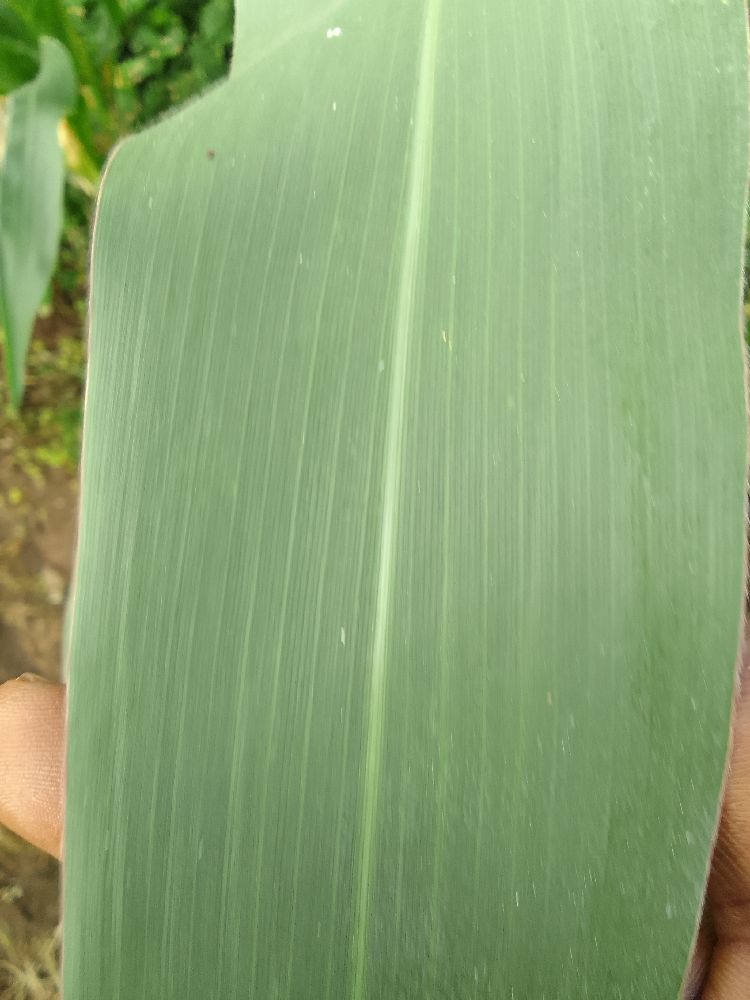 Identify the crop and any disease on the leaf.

maize, healthy
